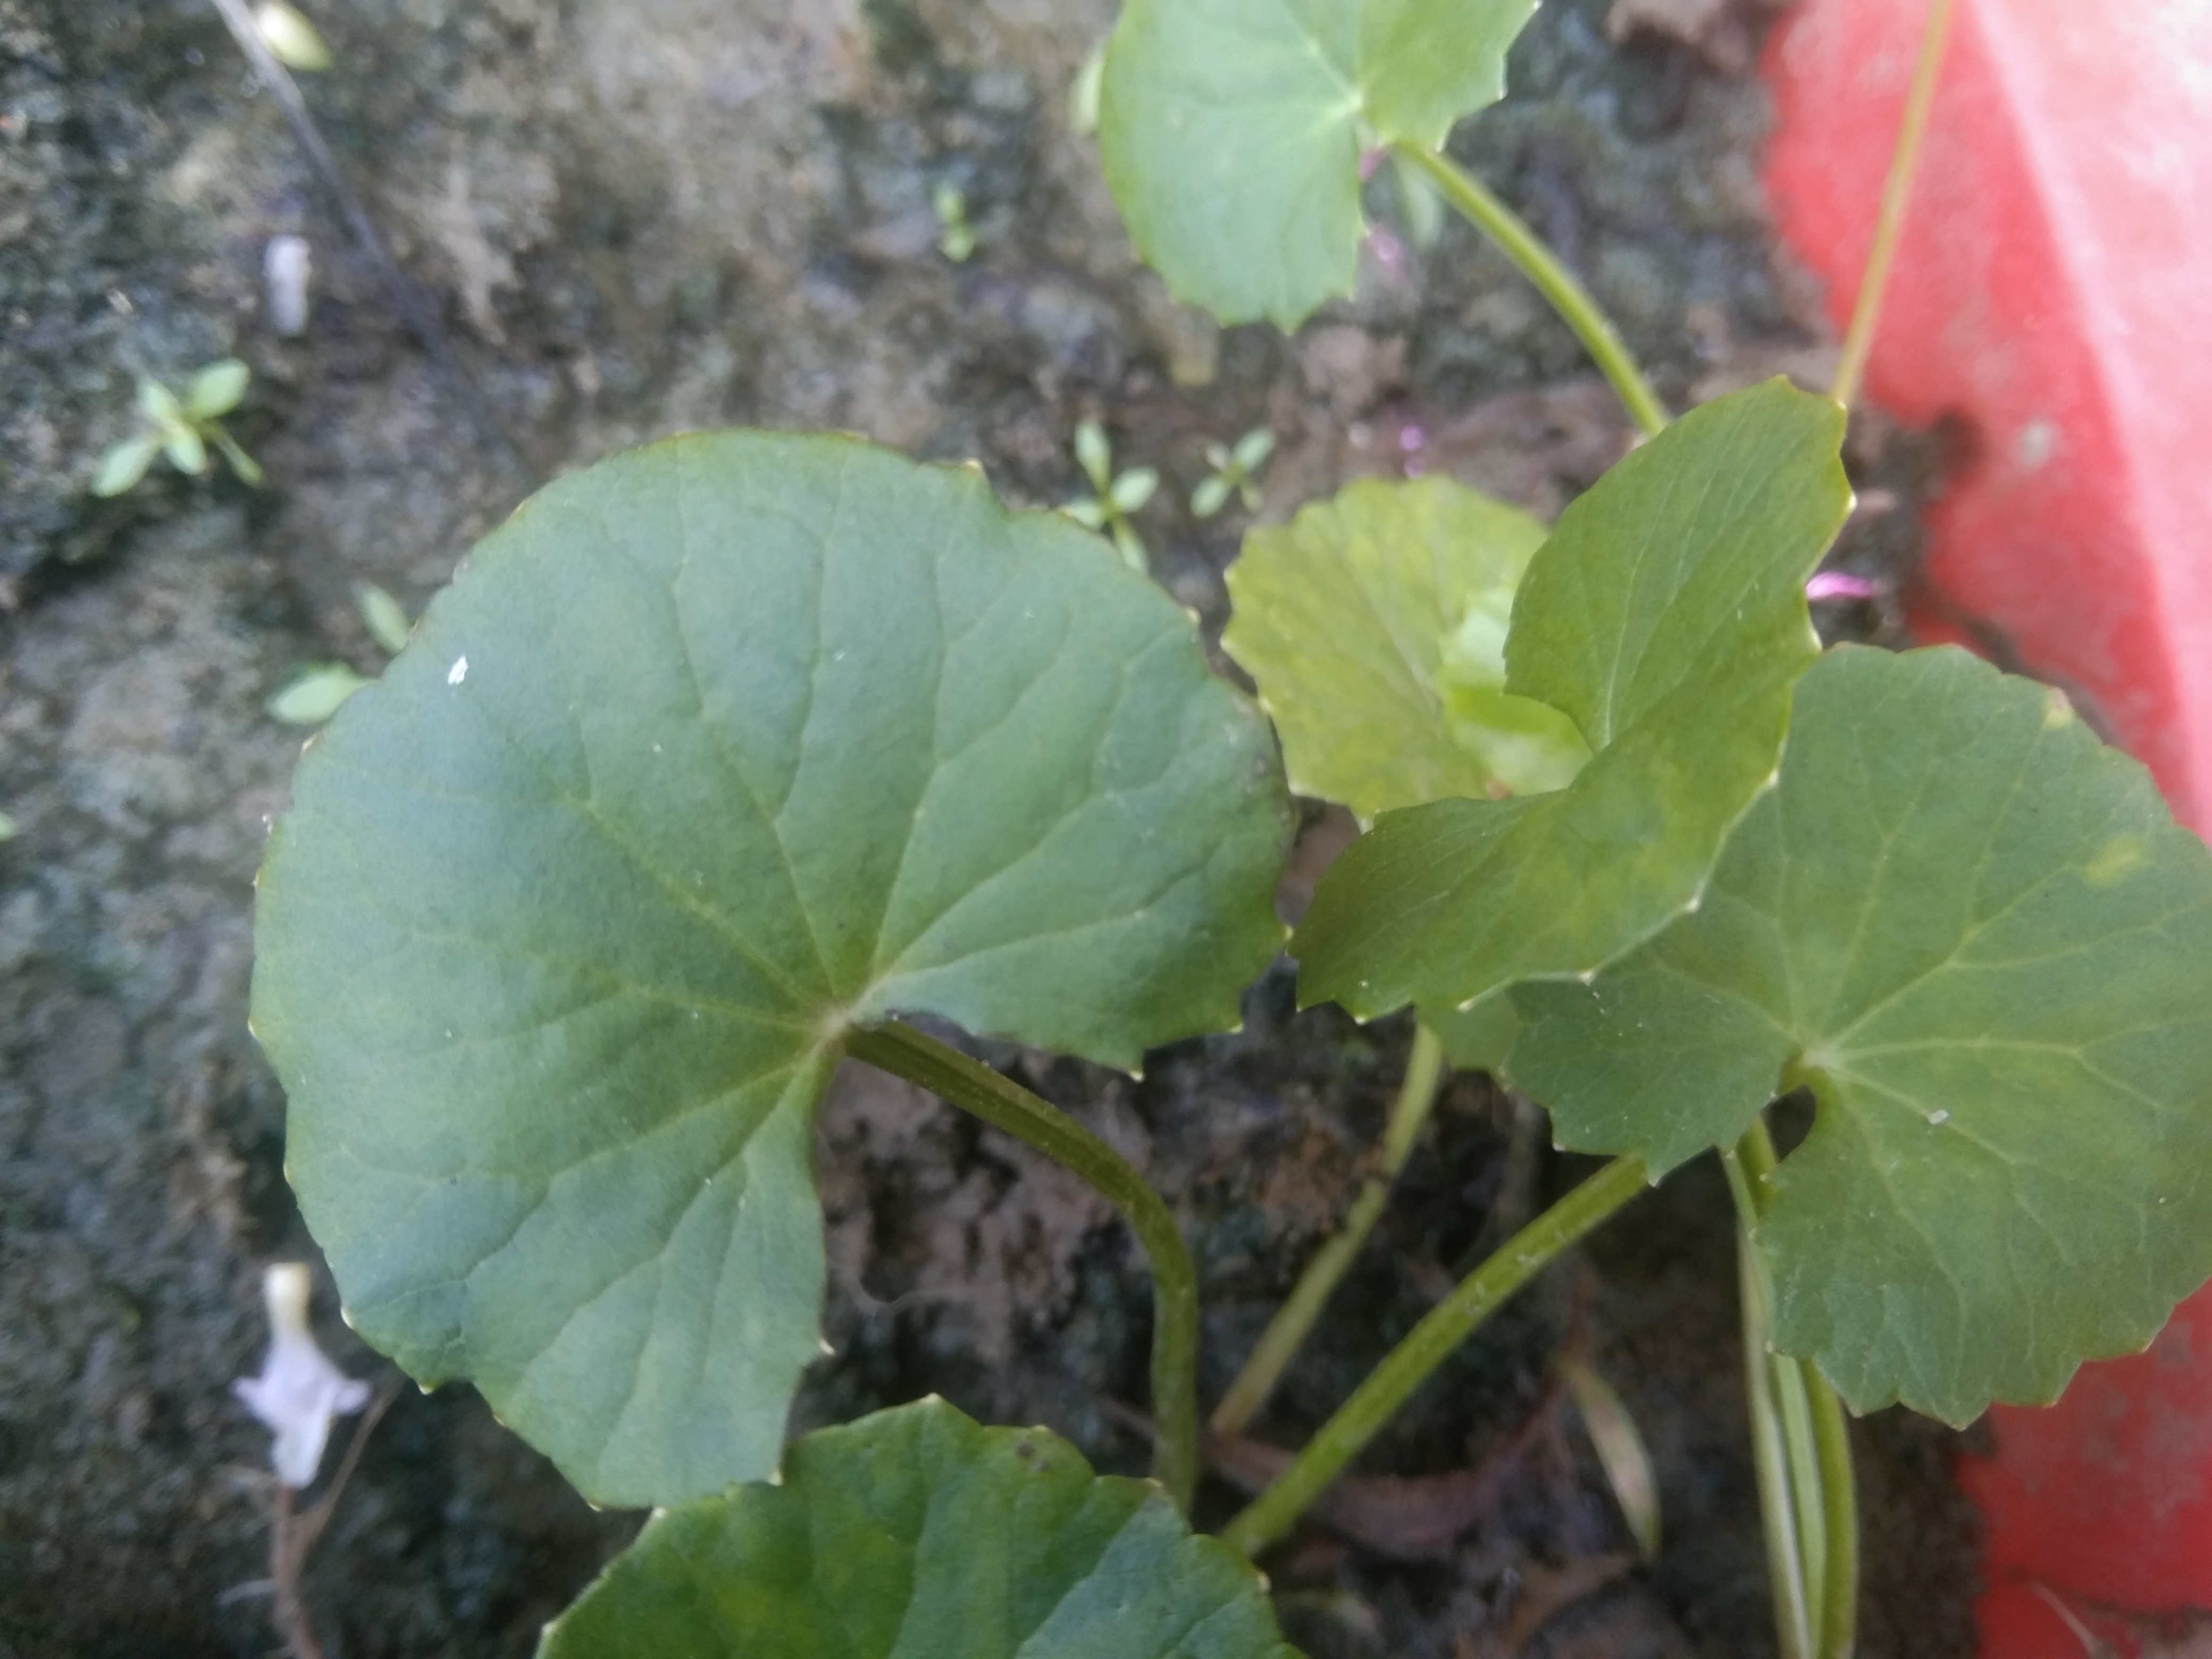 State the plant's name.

thankuni
